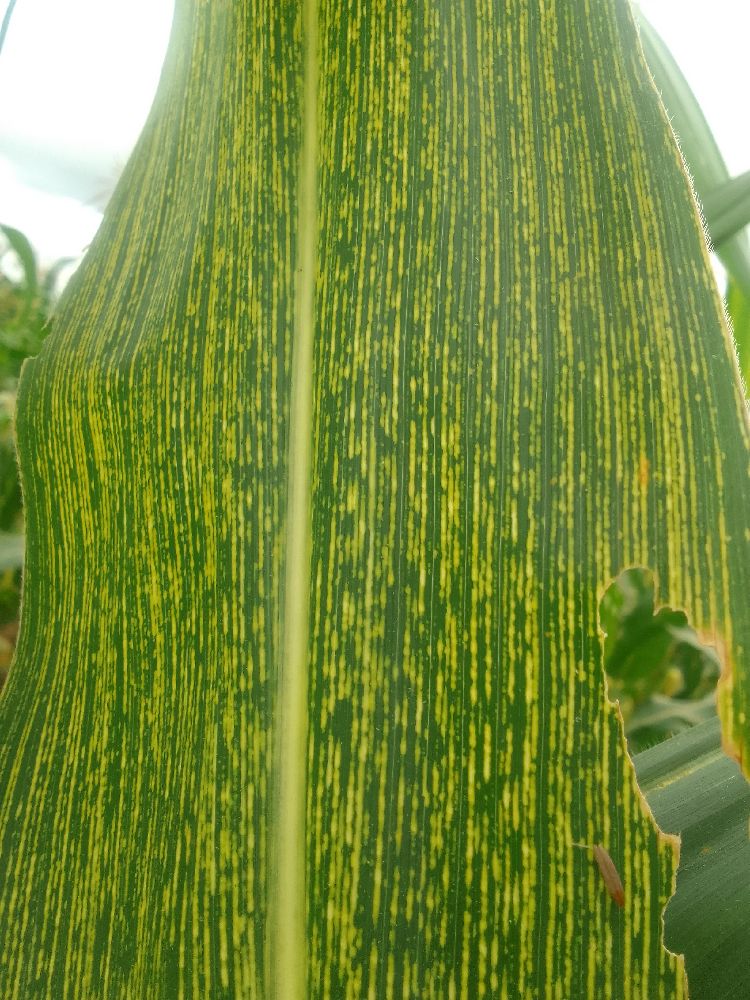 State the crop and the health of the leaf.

maize, maize streak virus
